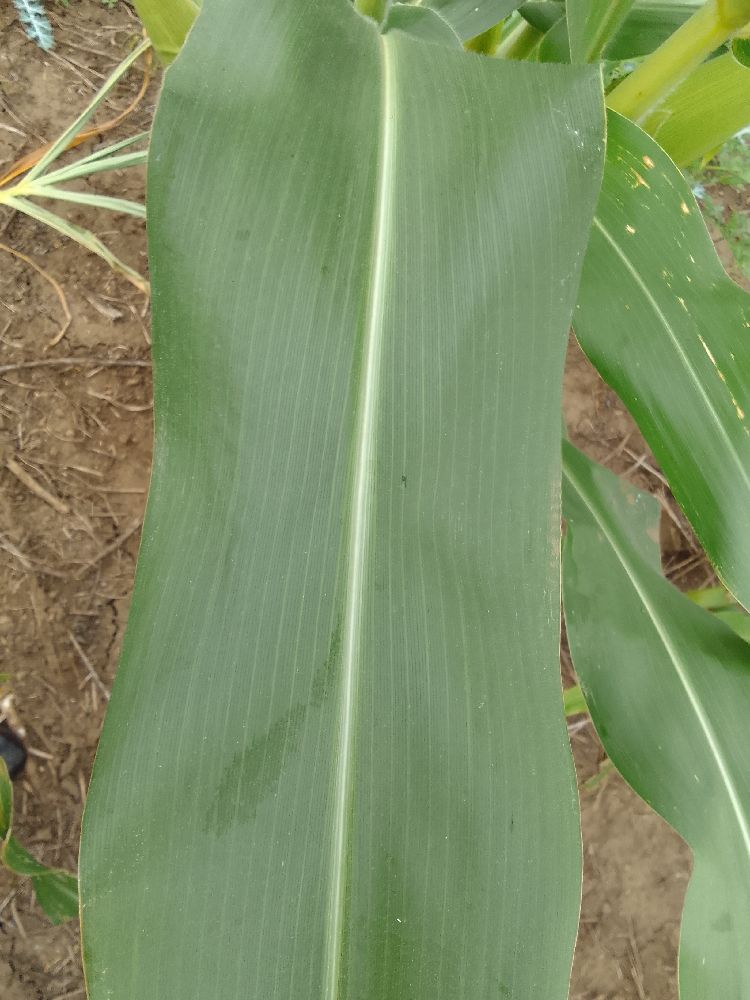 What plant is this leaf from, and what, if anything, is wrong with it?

maize, healthy
